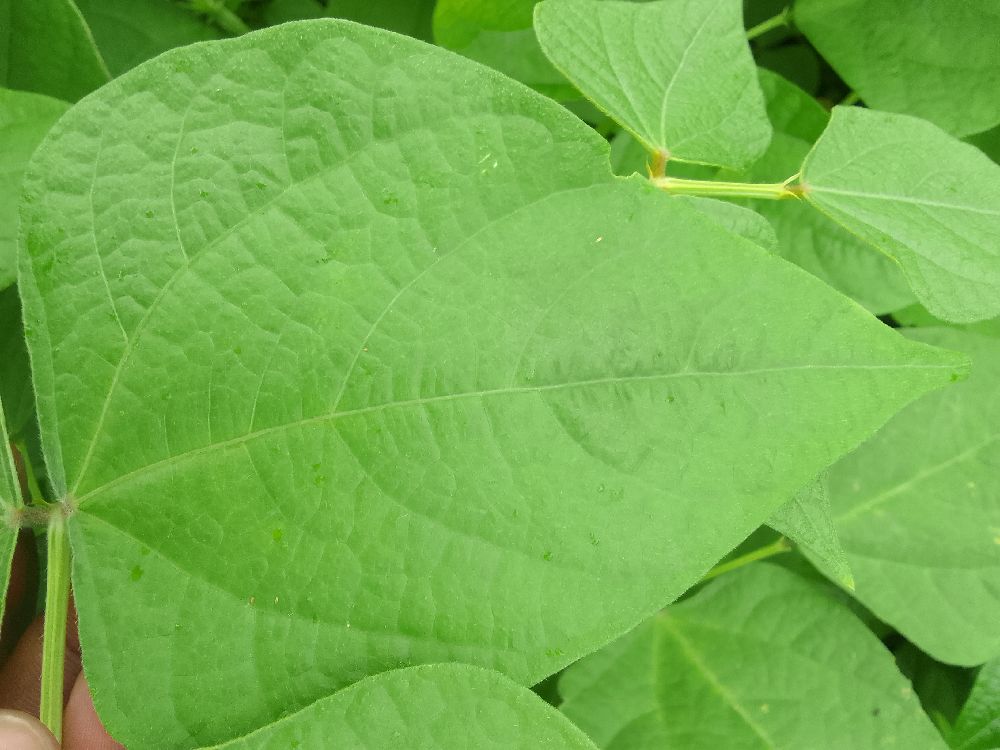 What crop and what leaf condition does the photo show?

common bean, healthy
